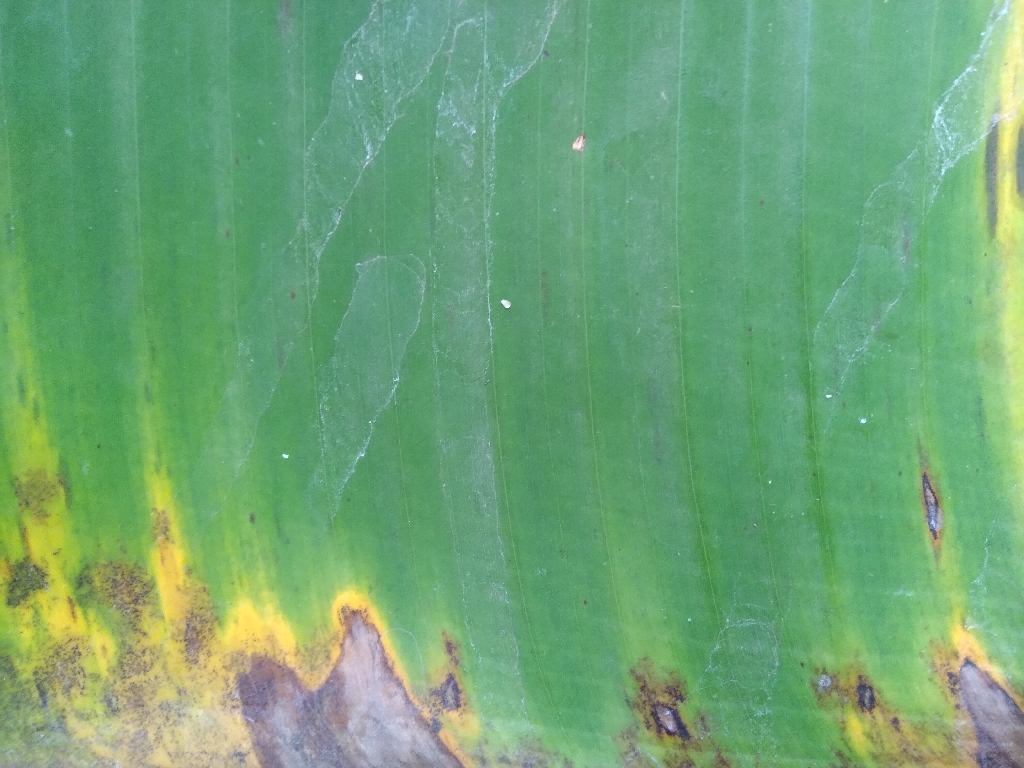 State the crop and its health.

banana, black sigatoka
